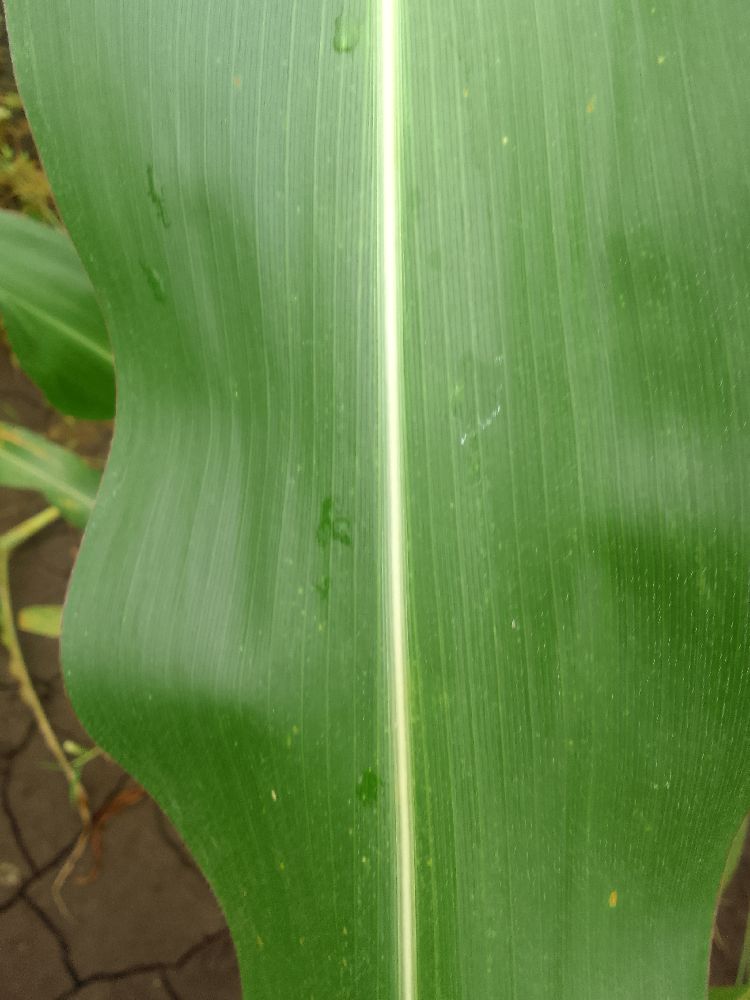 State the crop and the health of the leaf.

maize, healthy
